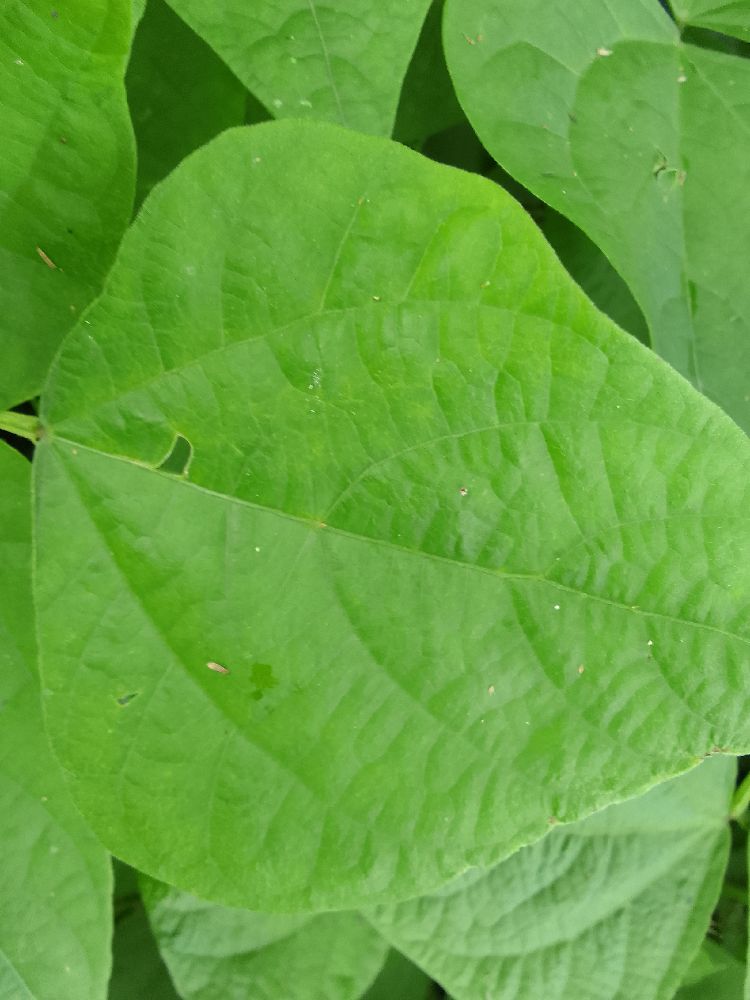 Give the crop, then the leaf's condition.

common bean, healthy
